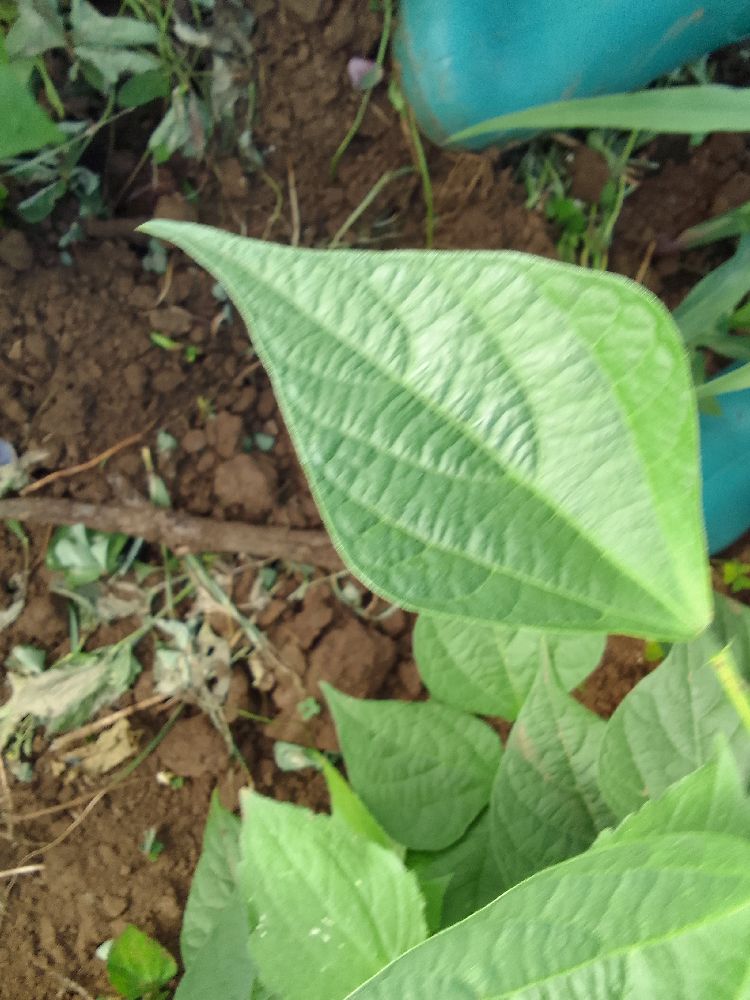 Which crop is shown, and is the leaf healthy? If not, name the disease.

common bean, healthy
